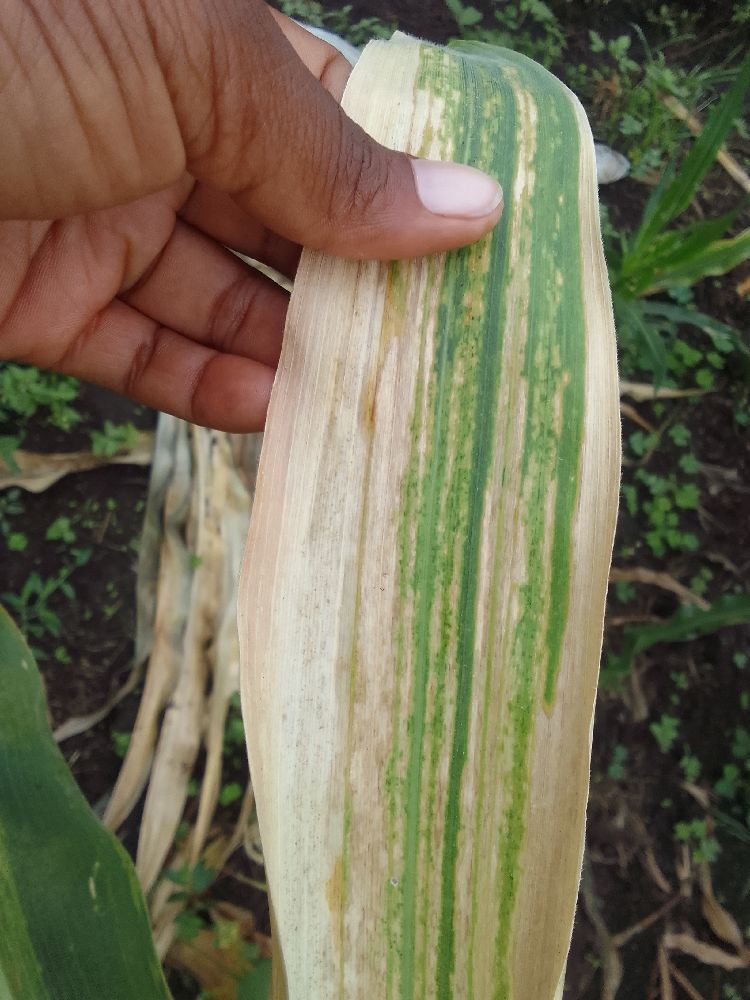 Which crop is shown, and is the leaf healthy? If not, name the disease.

maize, maize lethal necrosis
